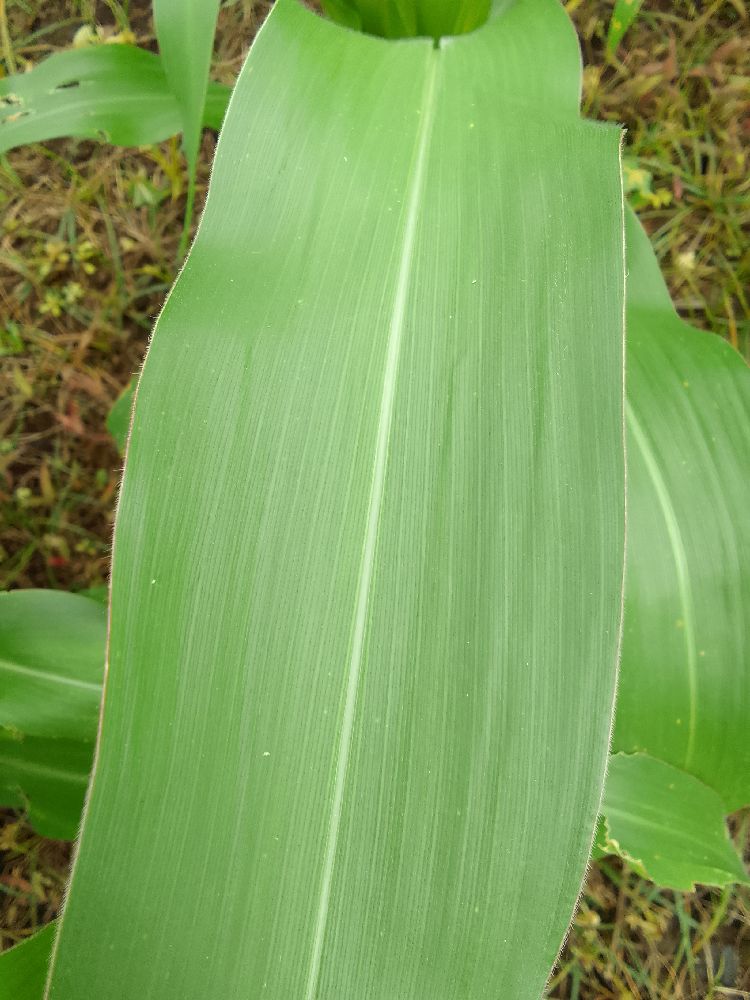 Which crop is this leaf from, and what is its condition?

maize, healthy
